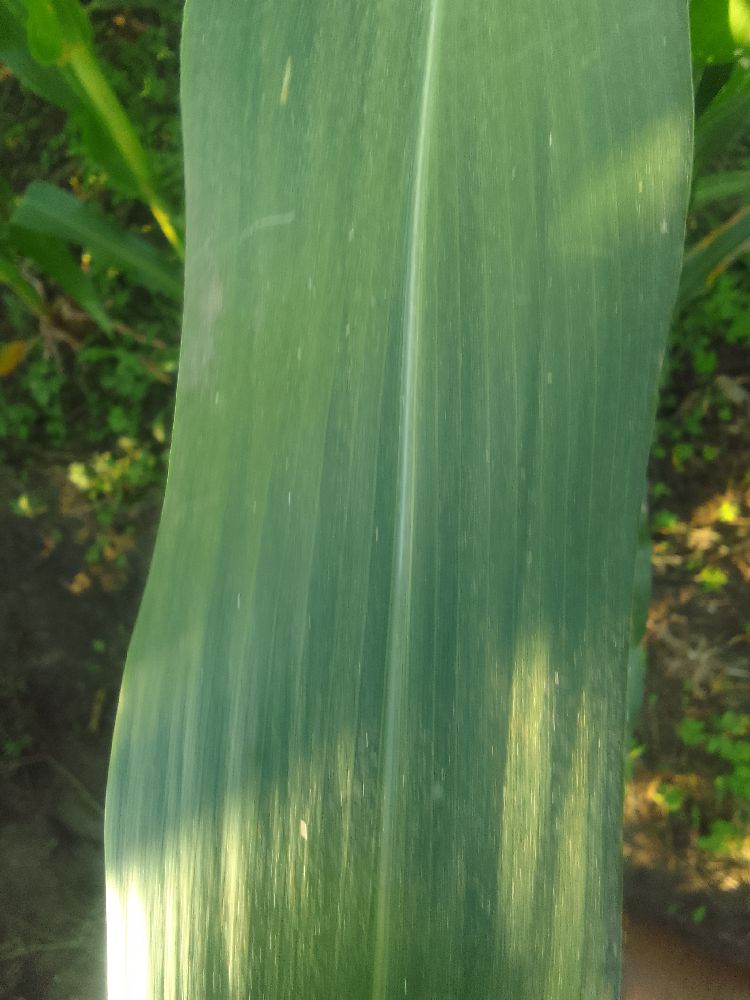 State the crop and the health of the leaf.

maize, healthy
